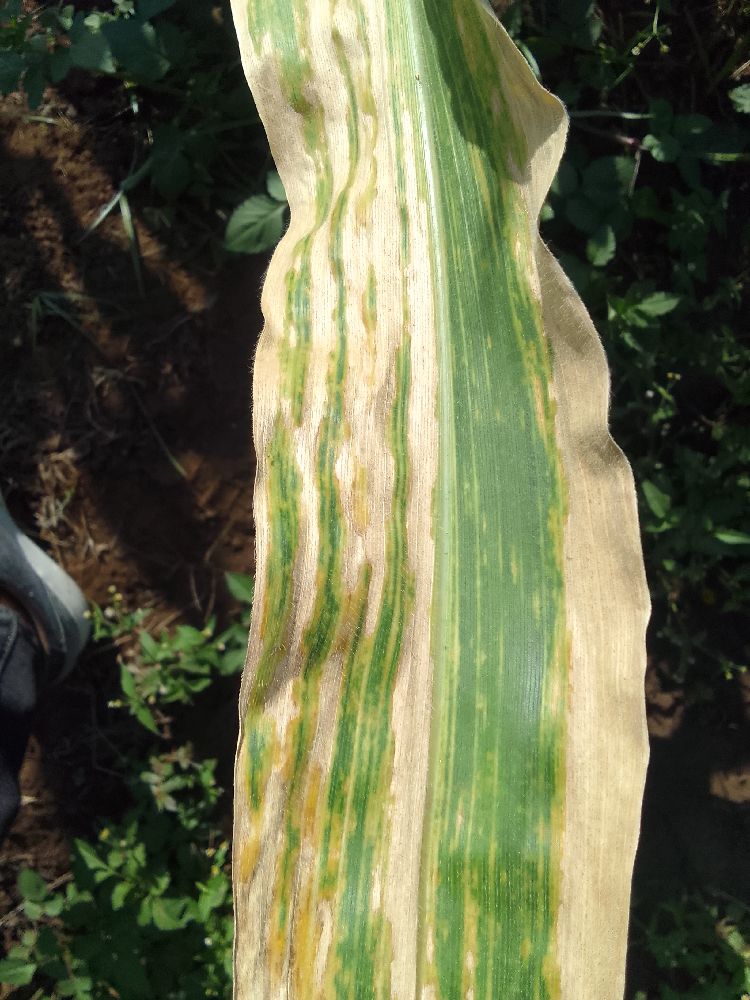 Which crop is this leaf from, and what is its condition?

maize, maize lethal necrosis
